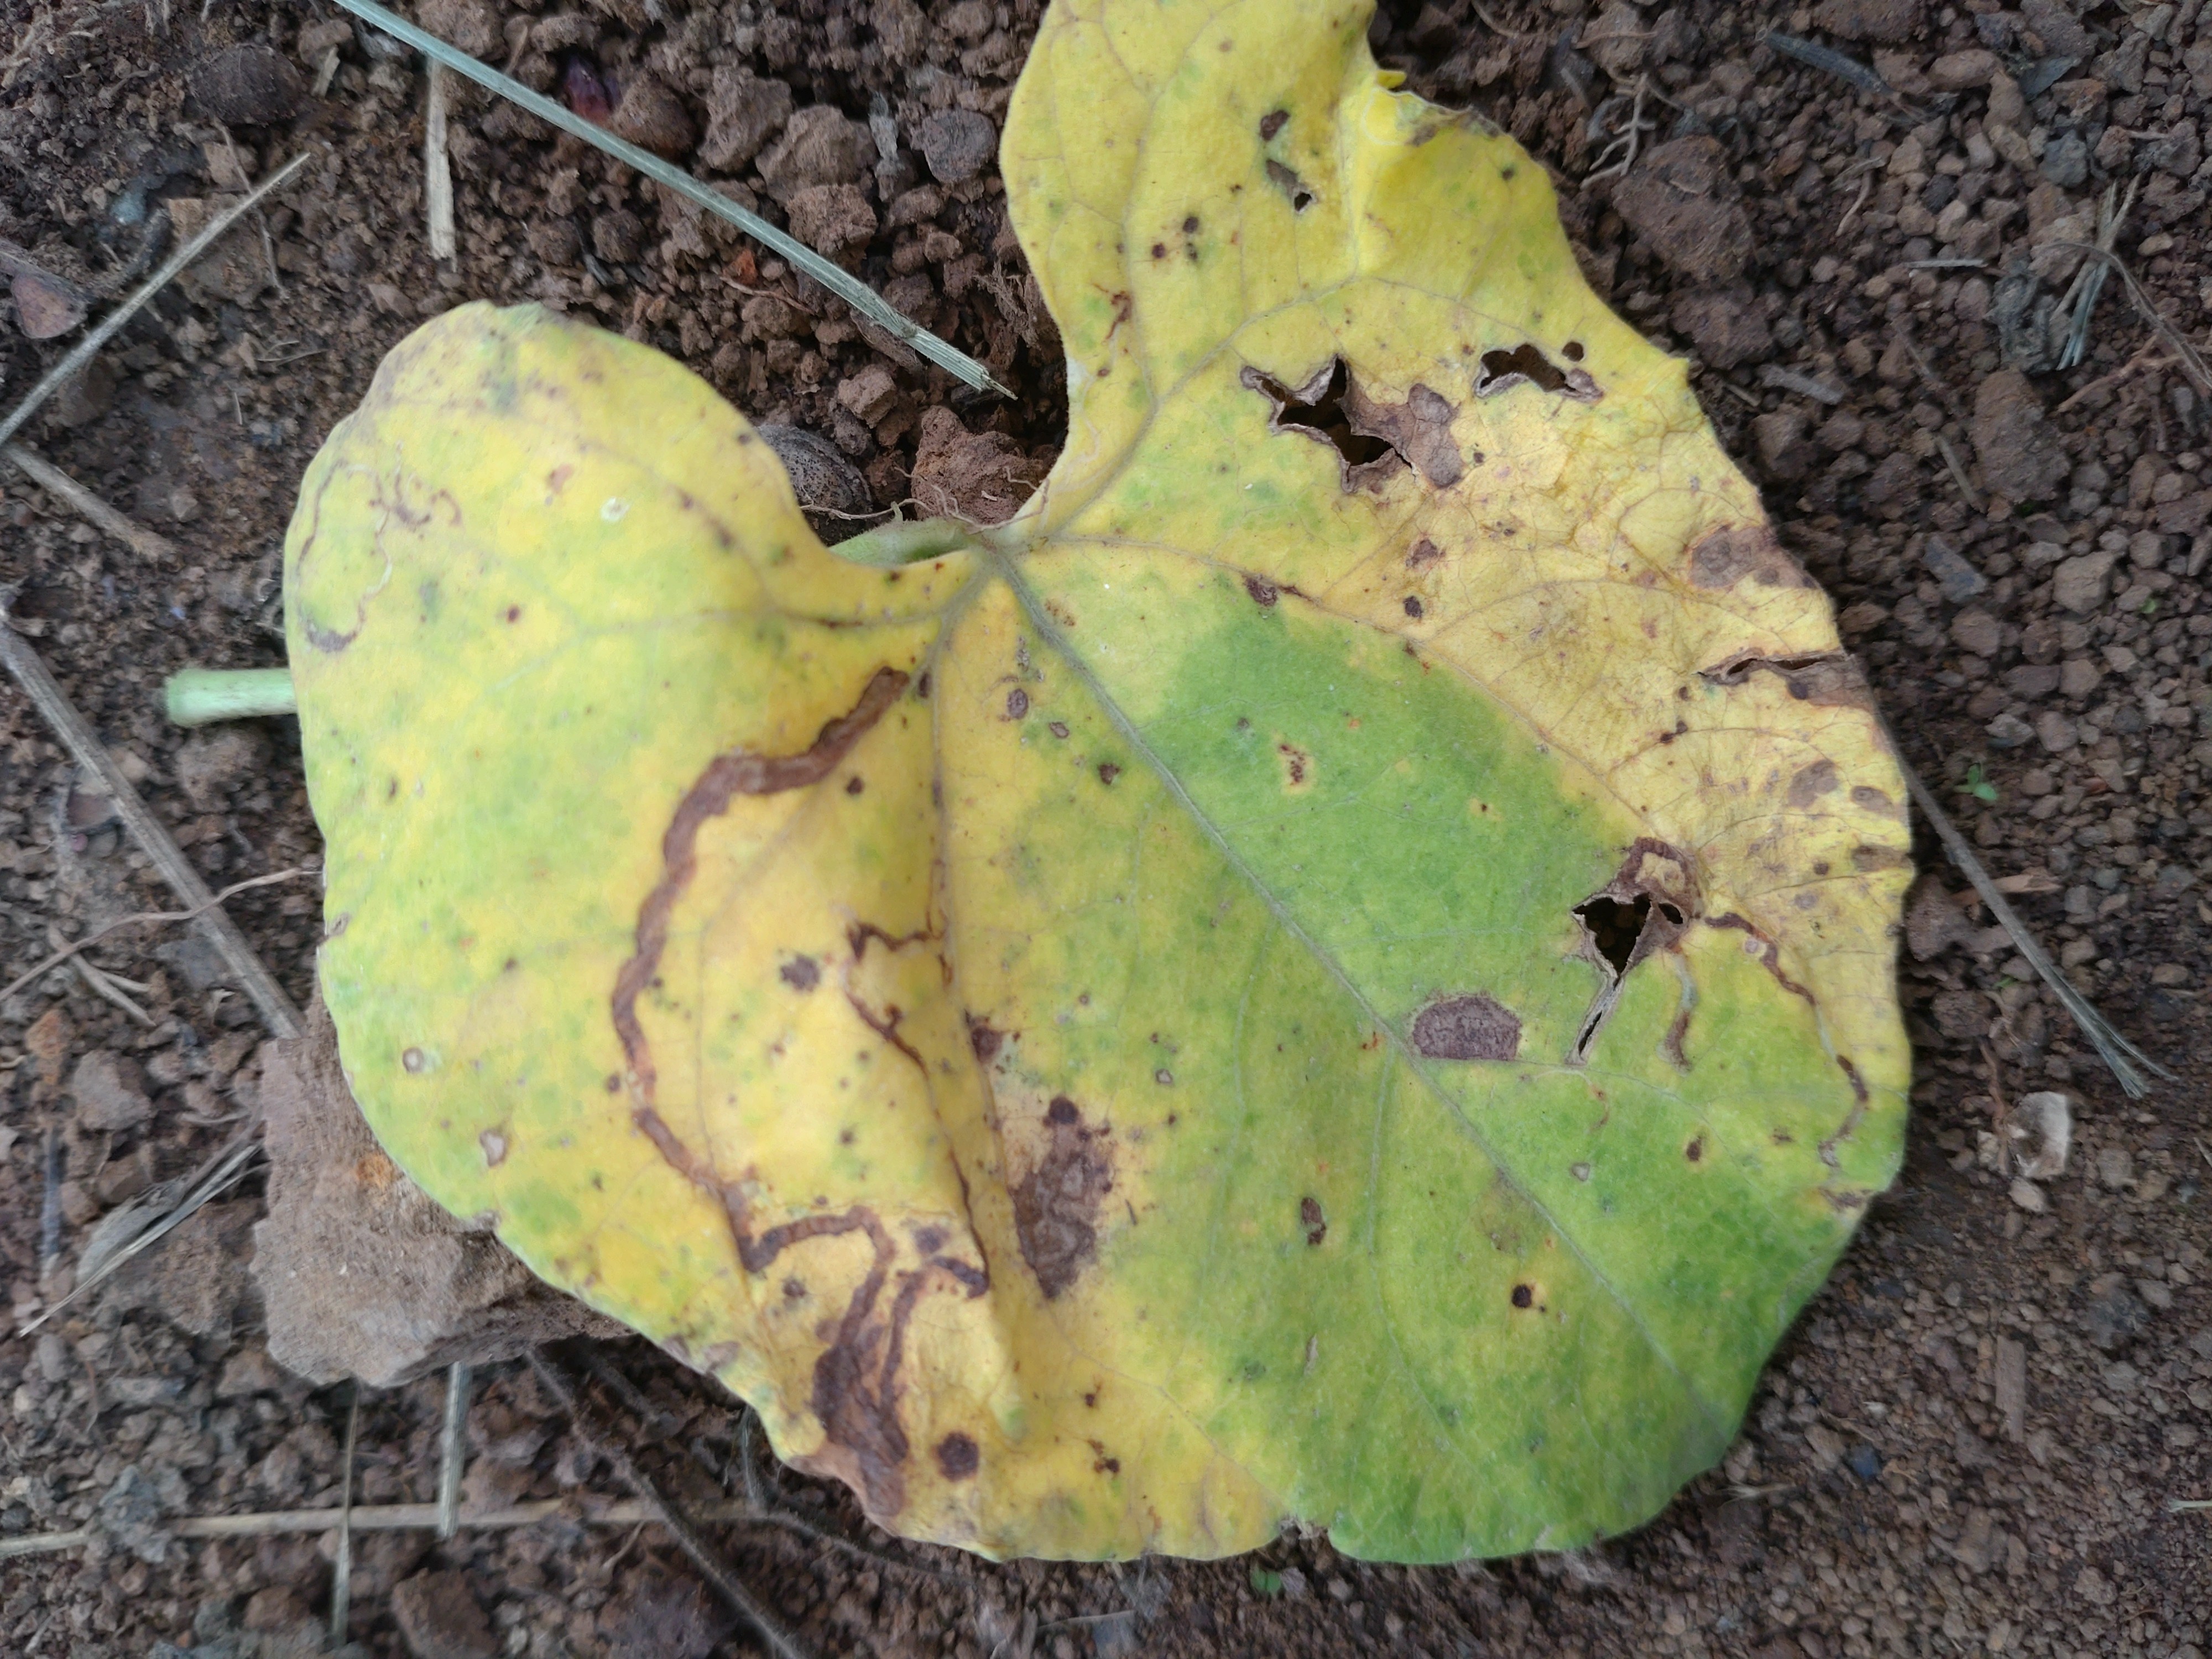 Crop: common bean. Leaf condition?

rust
